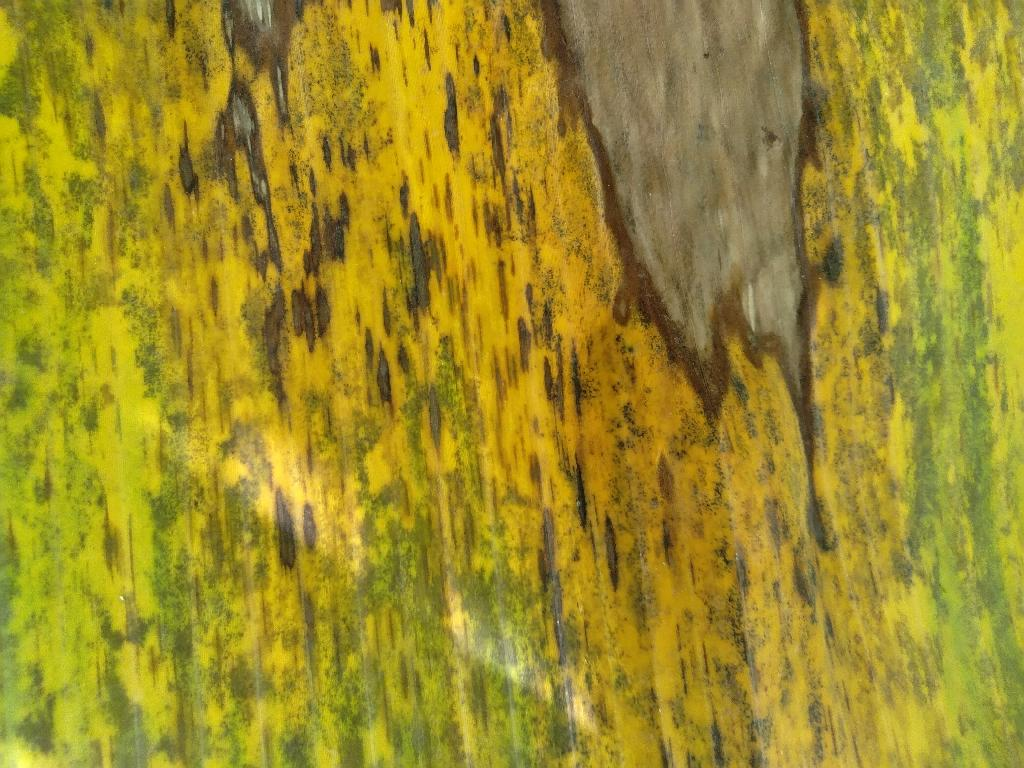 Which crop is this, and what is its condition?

banana, black sigatoka
